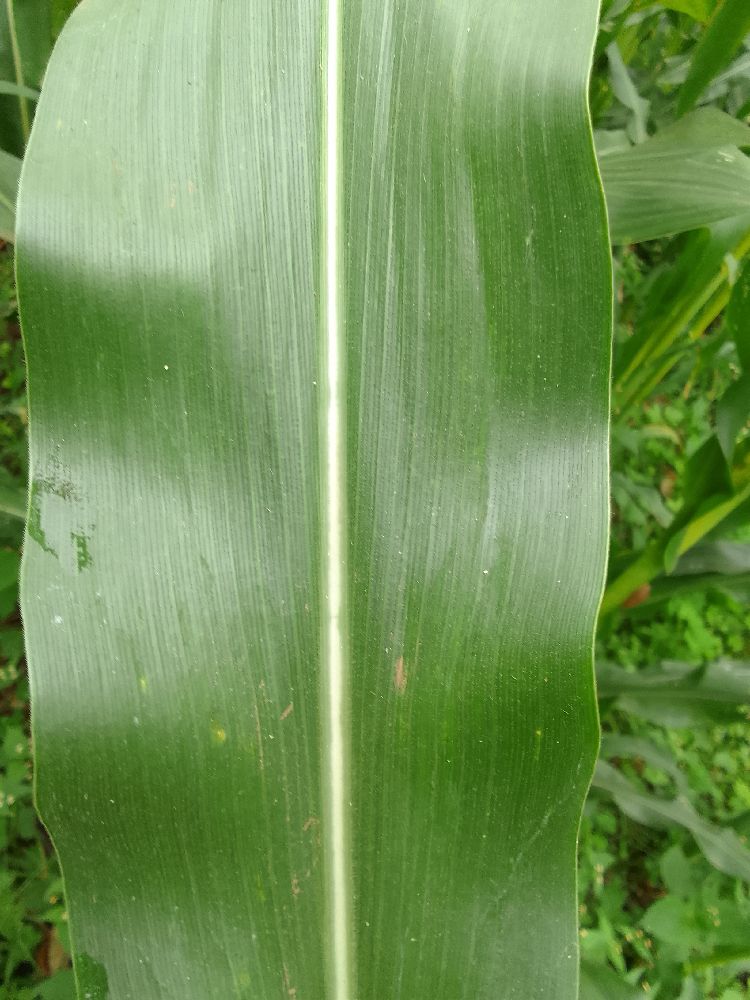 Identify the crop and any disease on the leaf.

maize, healthy
